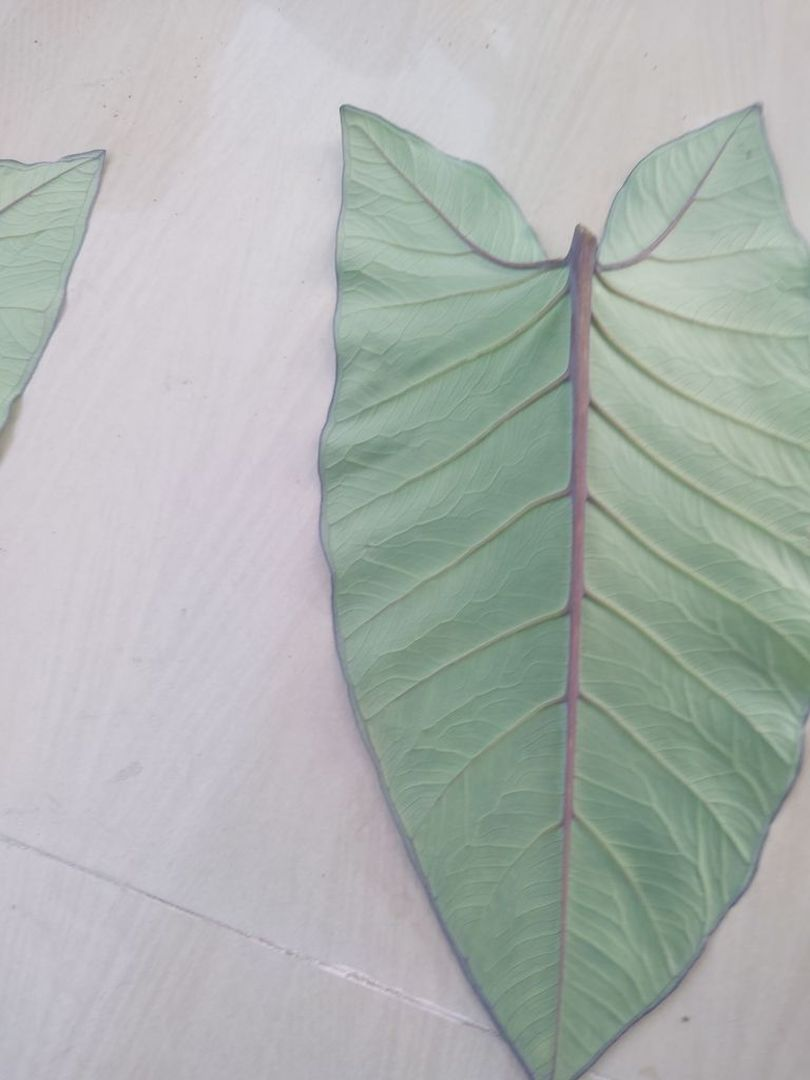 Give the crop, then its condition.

taro, healthy
